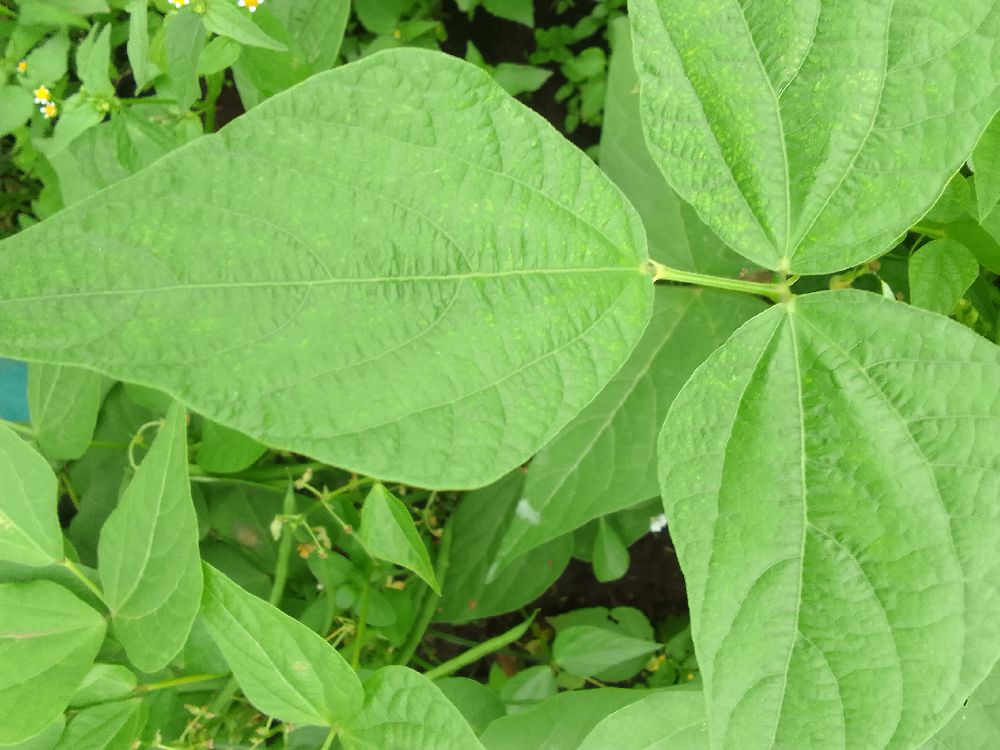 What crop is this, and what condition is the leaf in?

common bean, healthy
